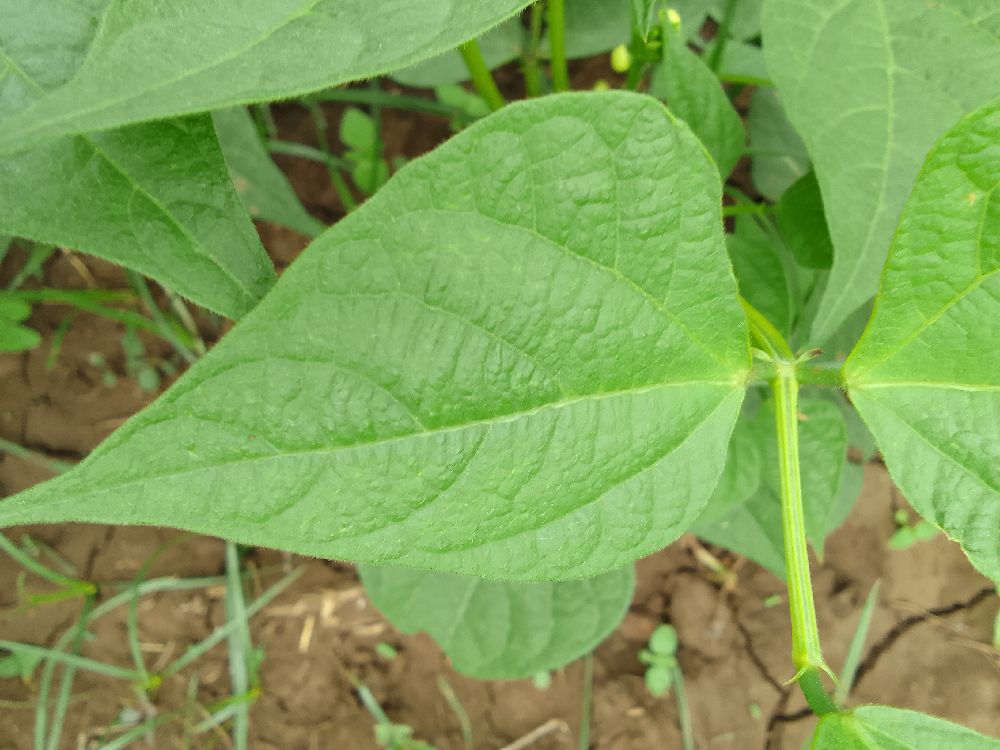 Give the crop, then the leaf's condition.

common bean, healthy
